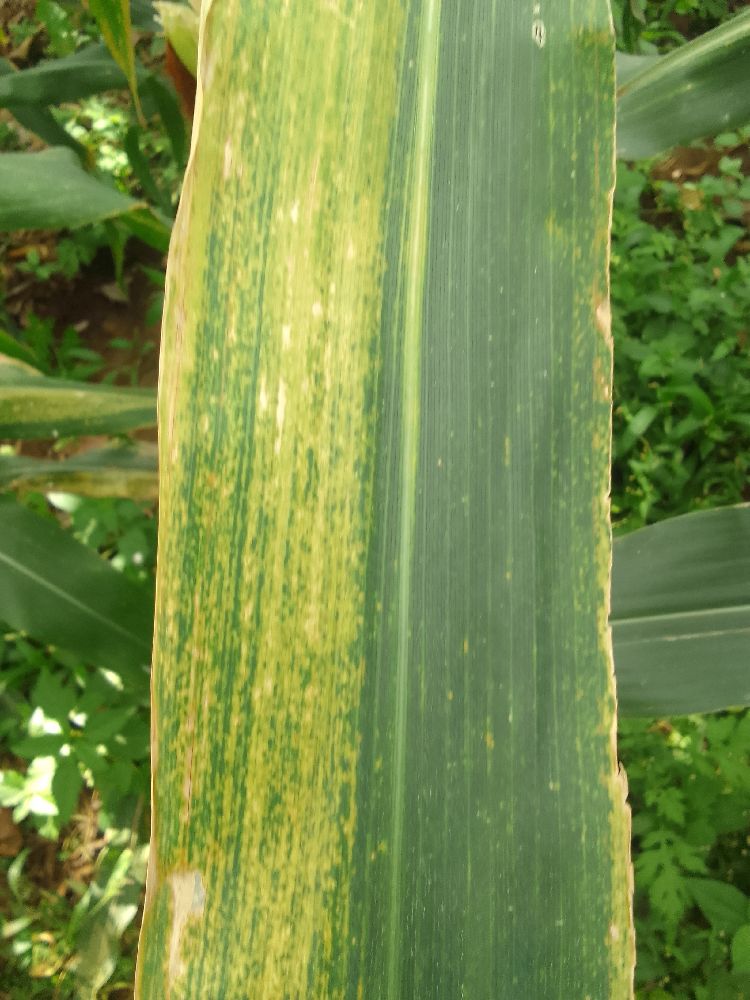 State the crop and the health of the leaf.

maize, maize lethal necrosis
